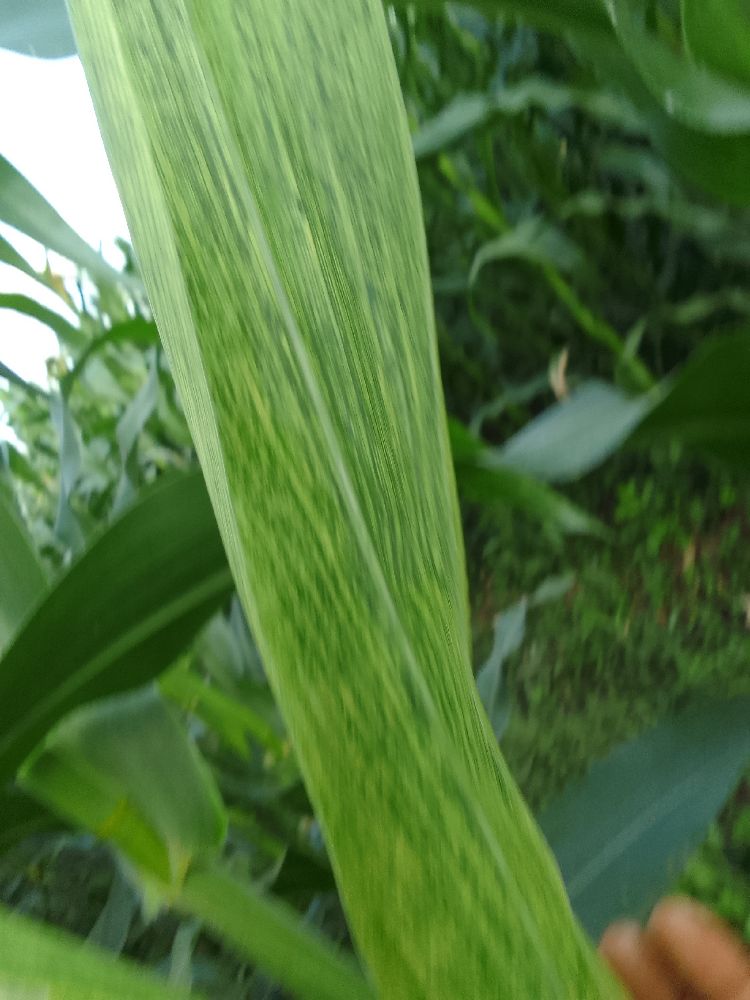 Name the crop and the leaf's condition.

maize, maize lethal necrosis
